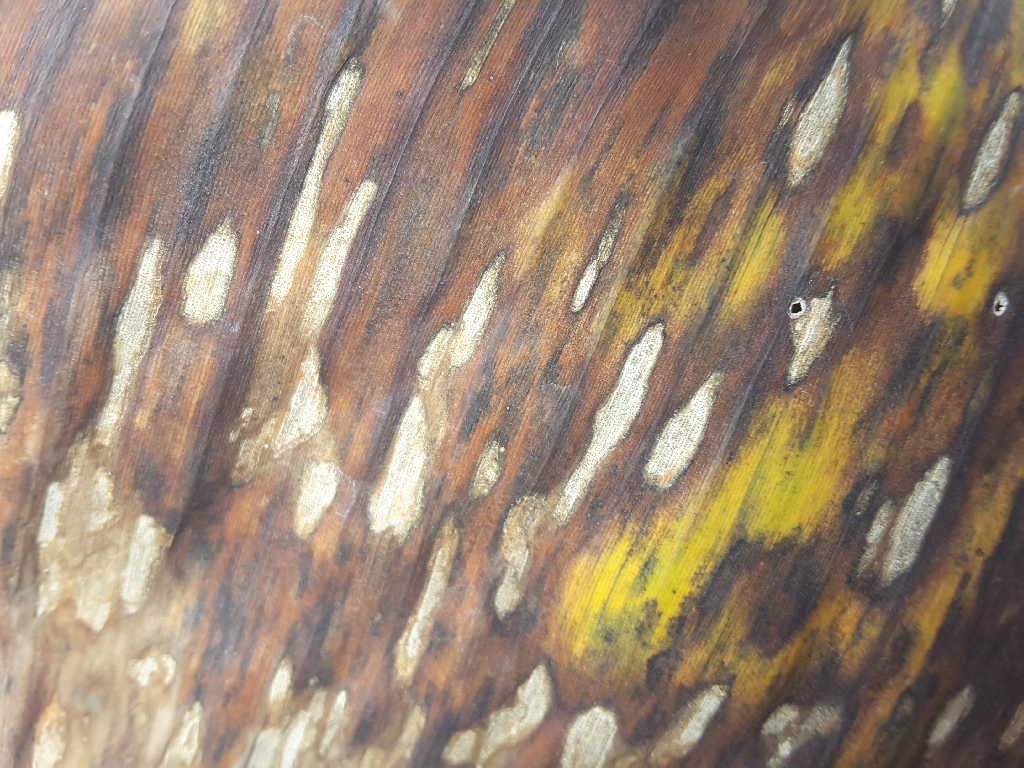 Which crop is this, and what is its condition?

banana, black sigatoka
